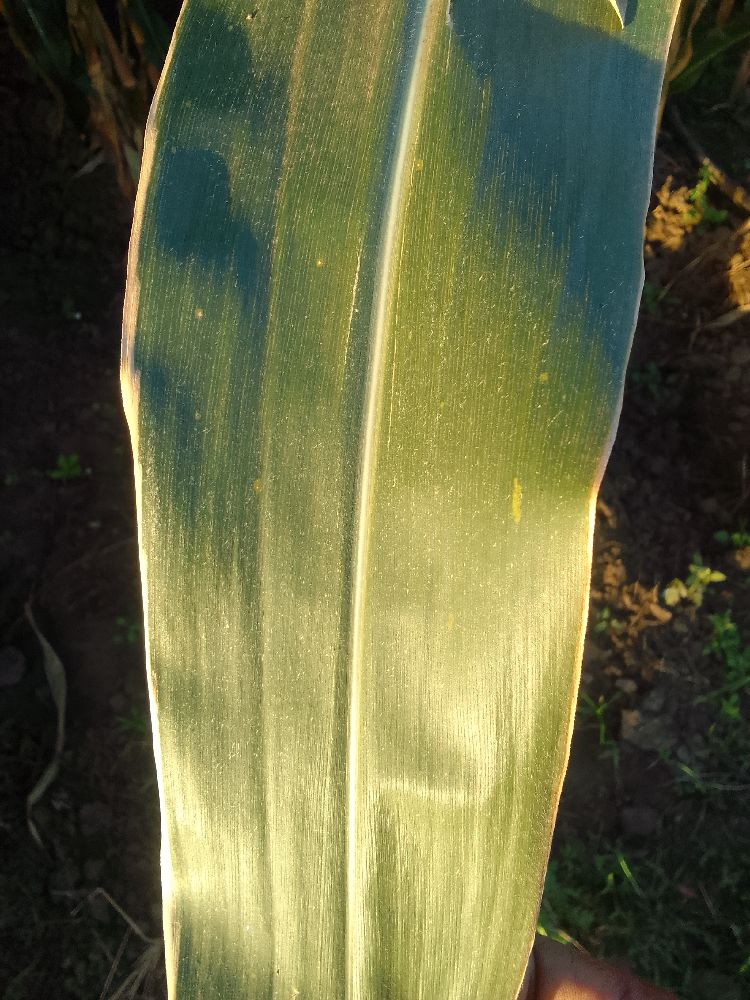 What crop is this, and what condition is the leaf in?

maize, healthy
